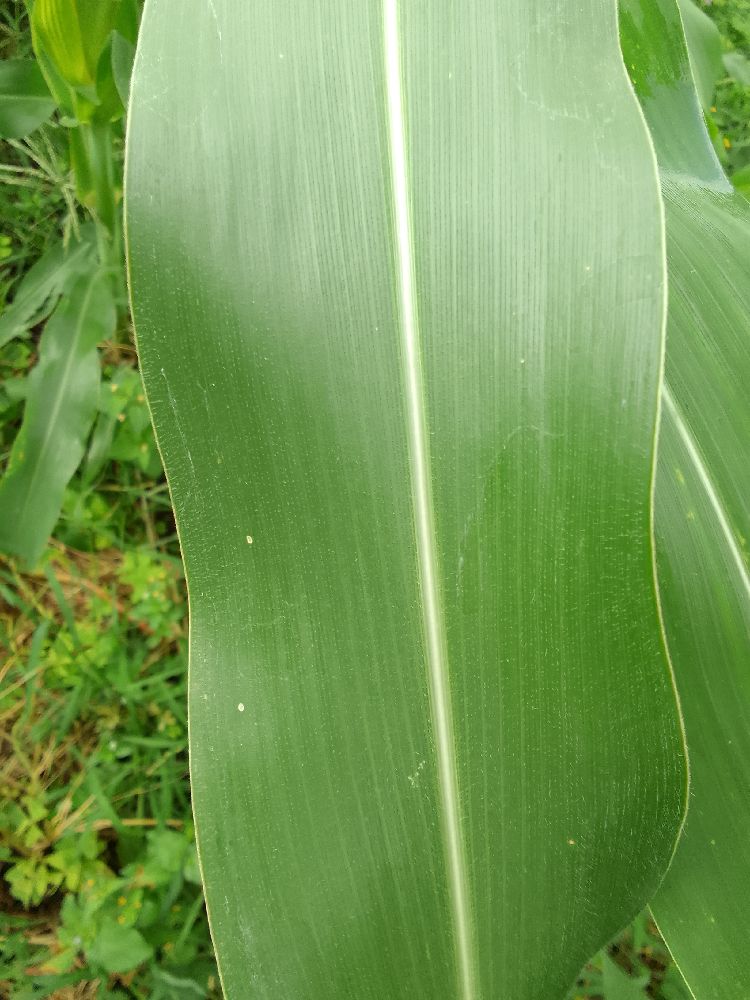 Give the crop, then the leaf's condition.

maize, healthy
